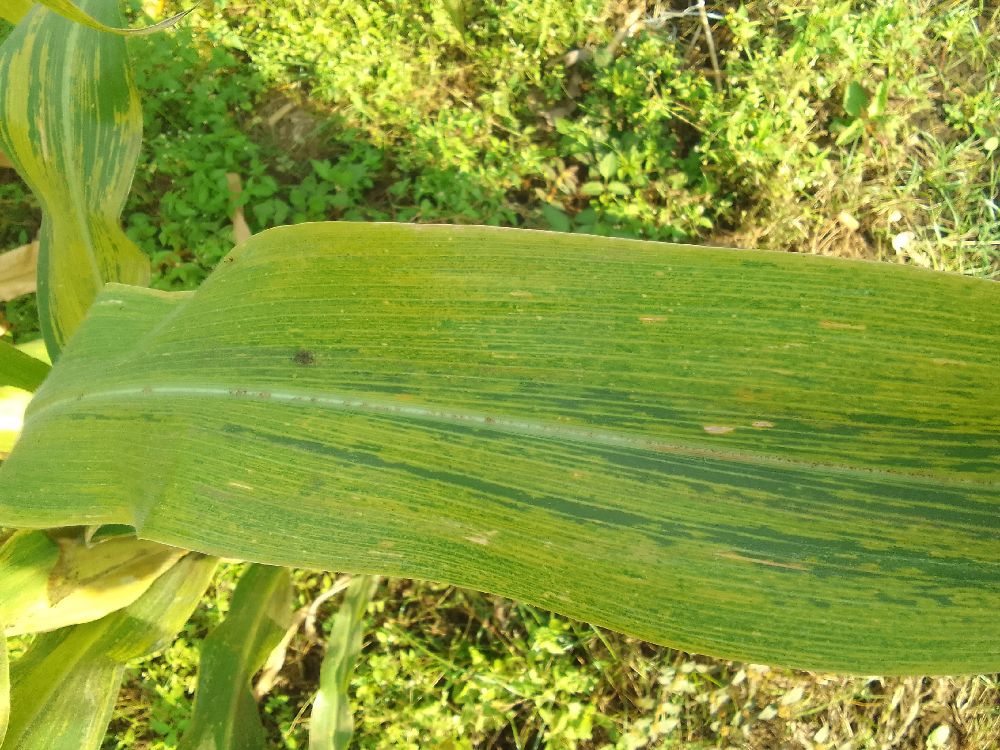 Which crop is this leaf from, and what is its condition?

maize, maize lethal necrosis
